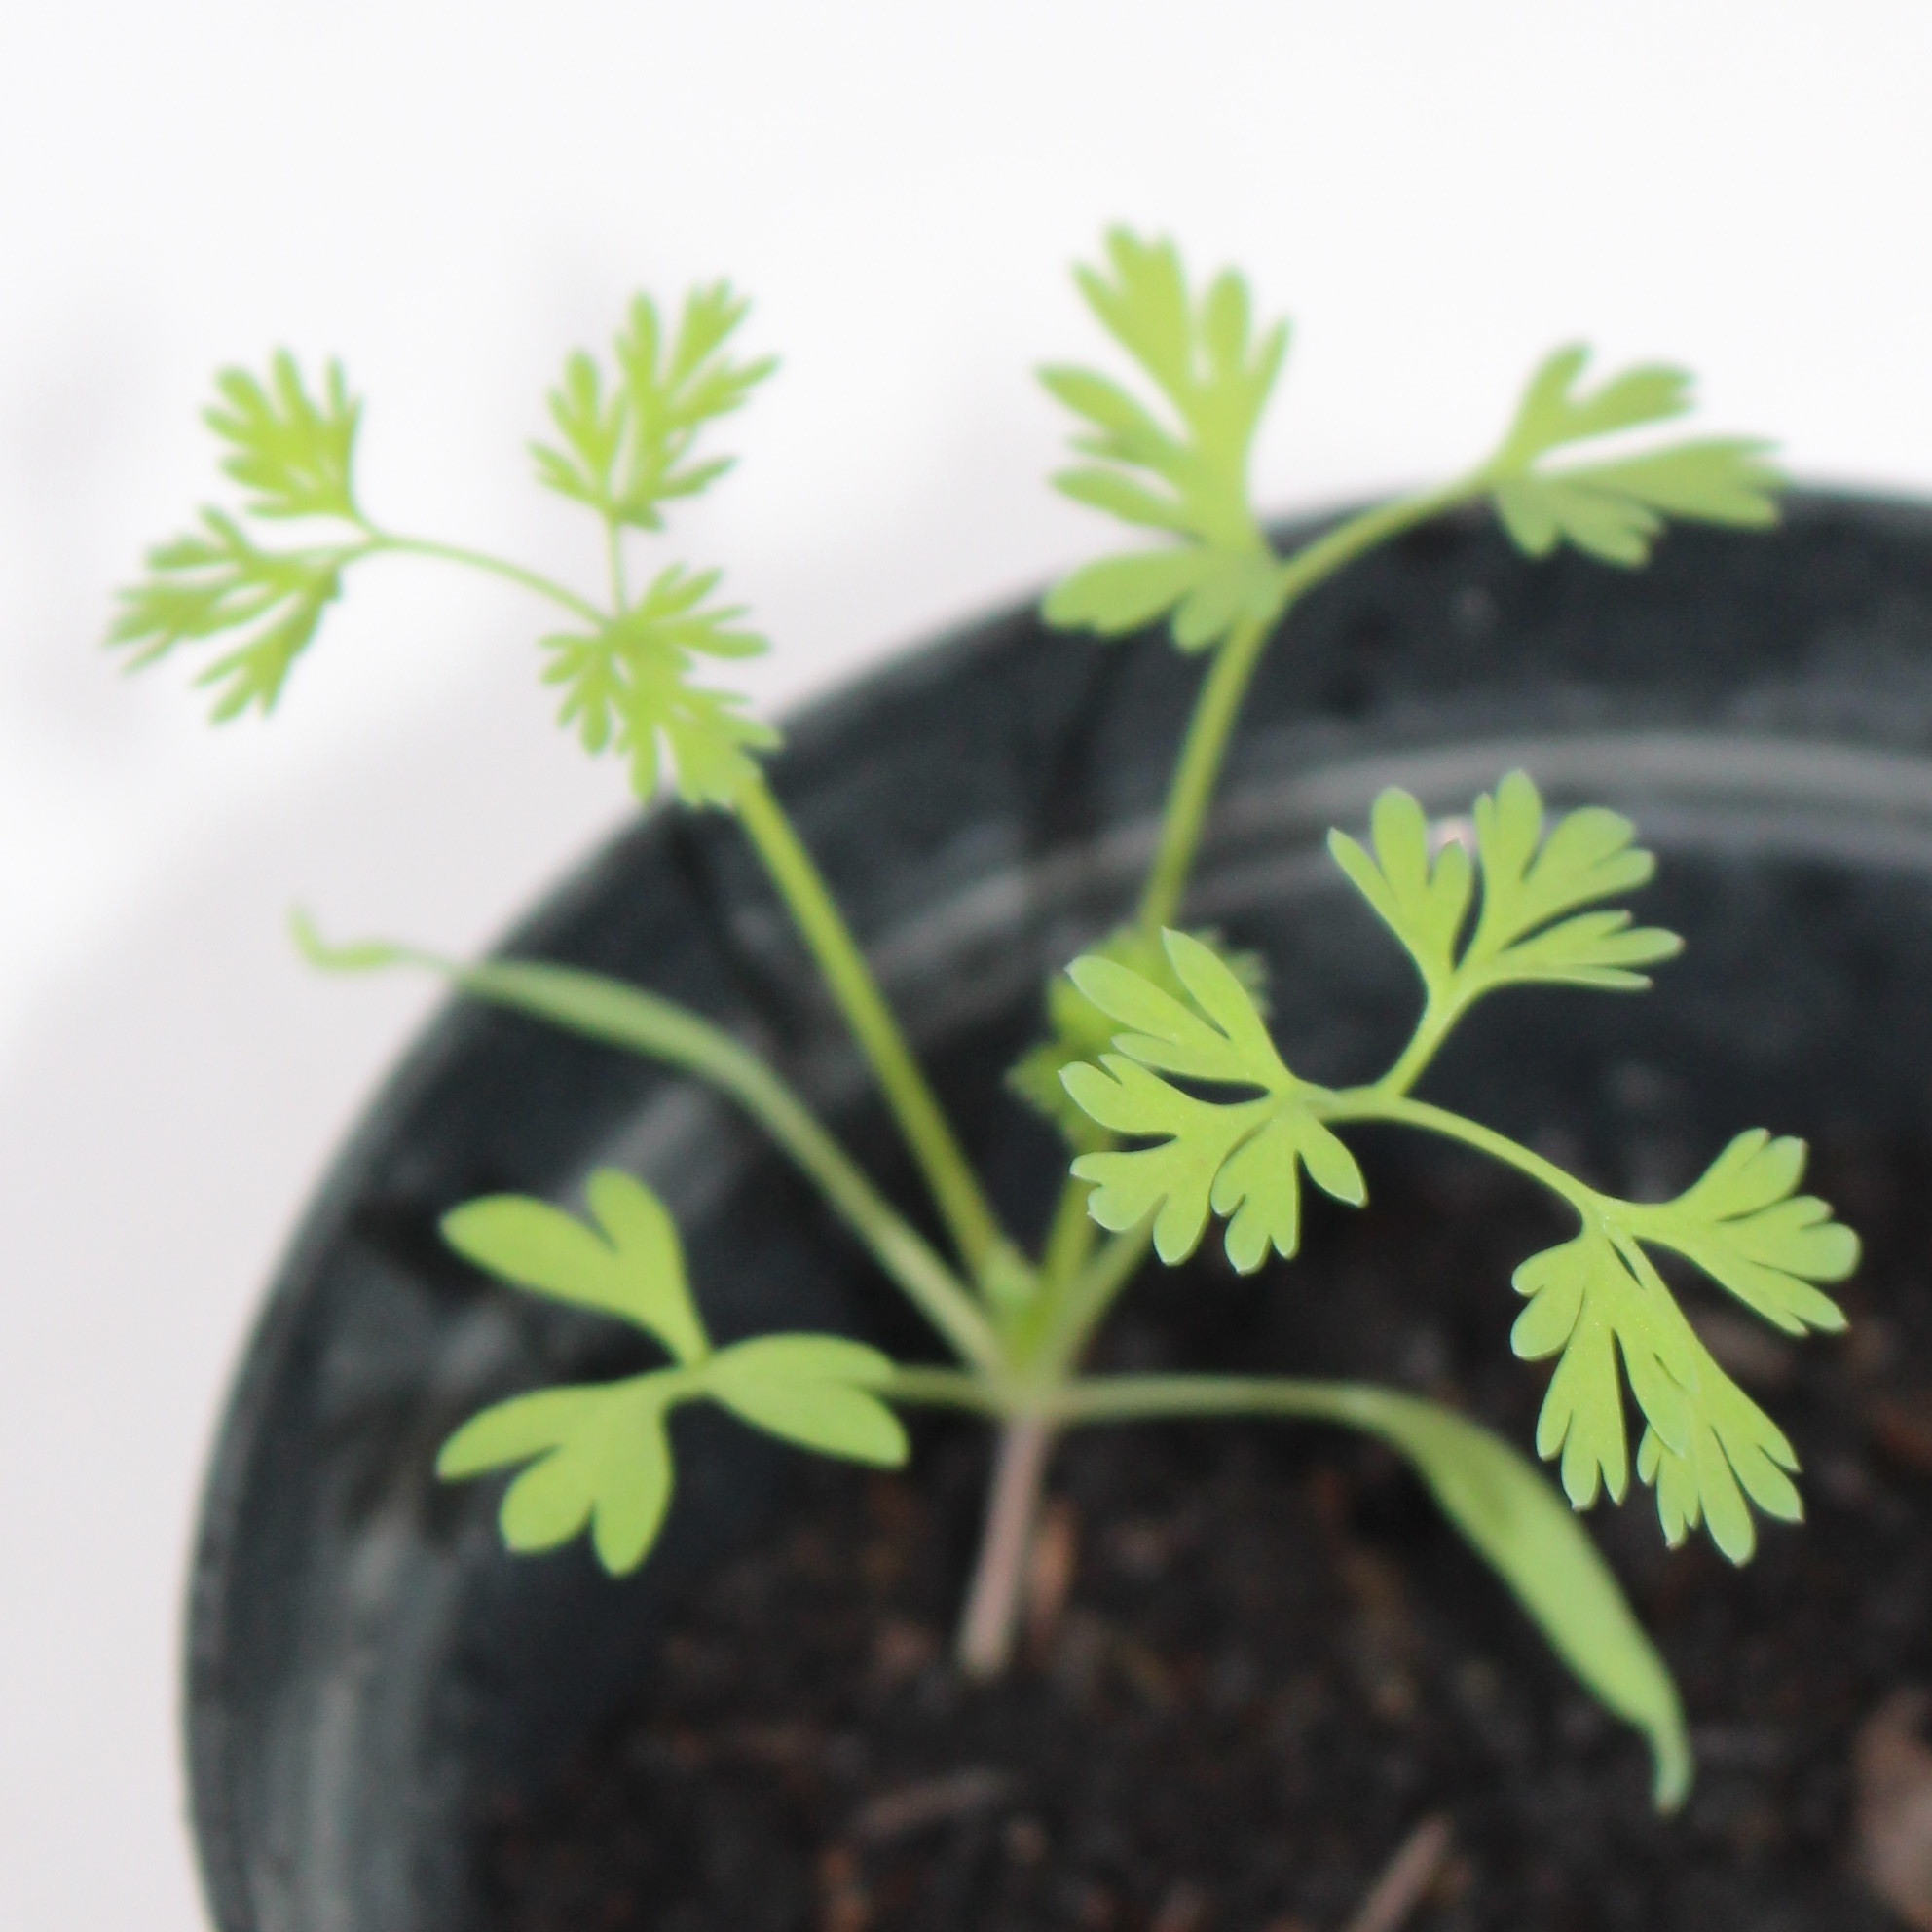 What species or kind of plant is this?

Fumaria officinalis
